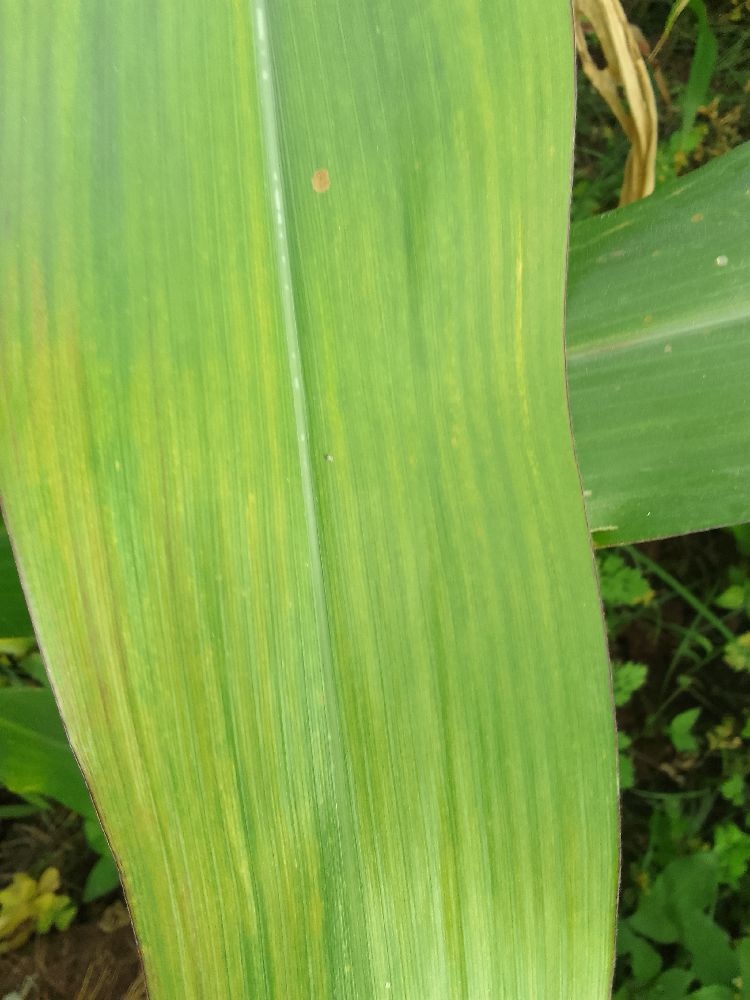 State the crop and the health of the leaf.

maize, maize lethal necrosis
